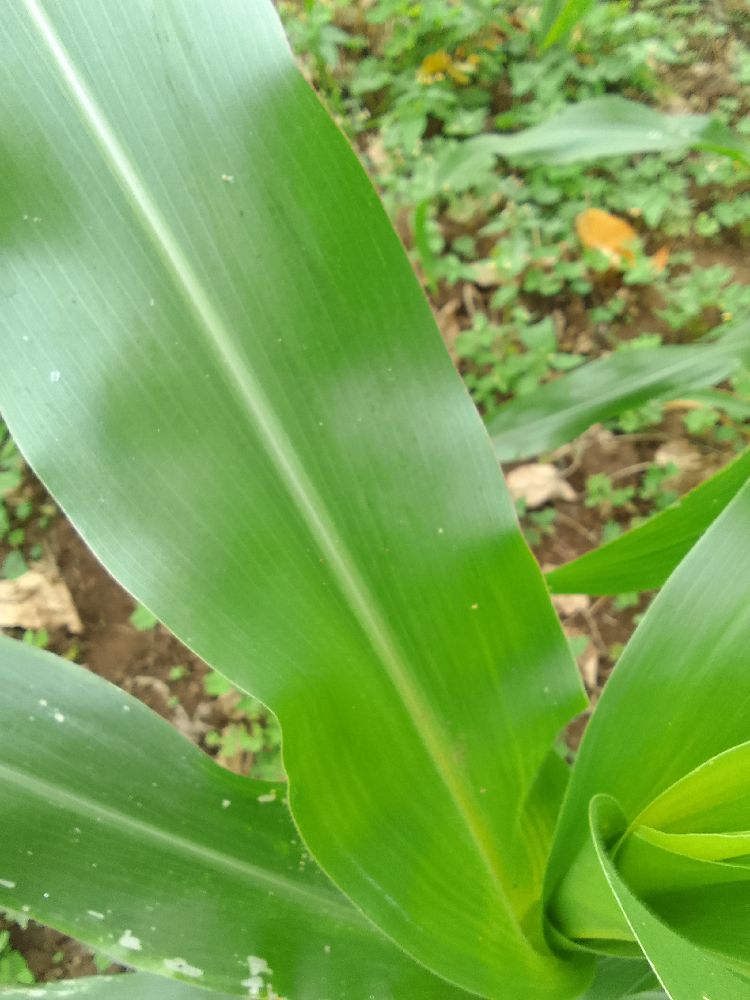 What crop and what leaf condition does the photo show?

maize, healthy
